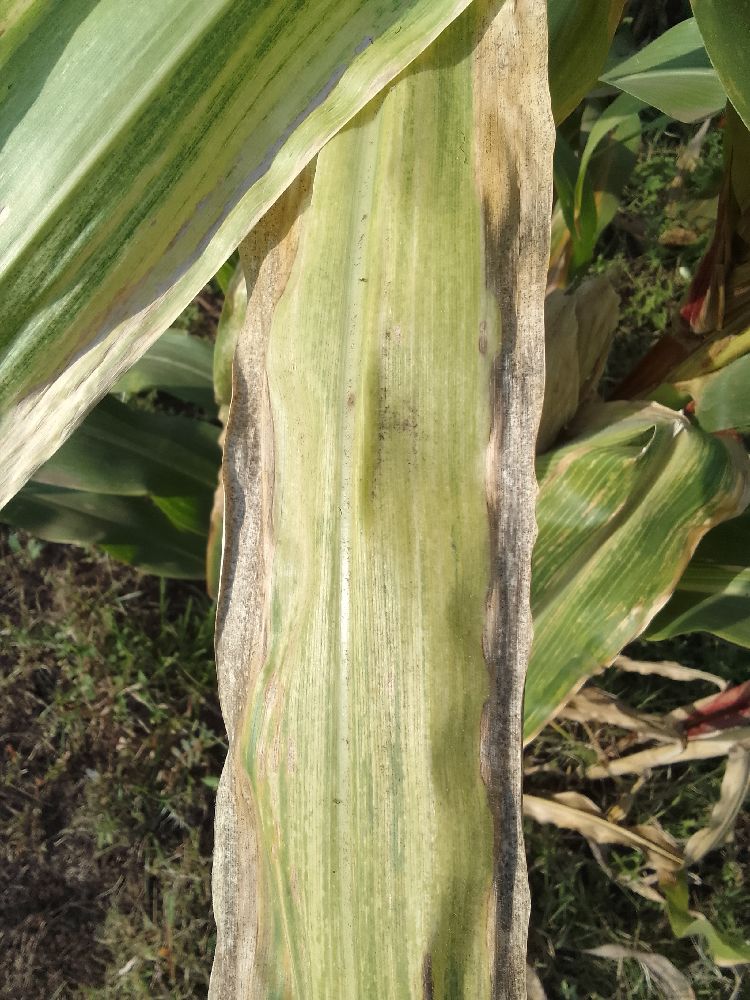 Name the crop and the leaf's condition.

maize, maize lethal necrosis
